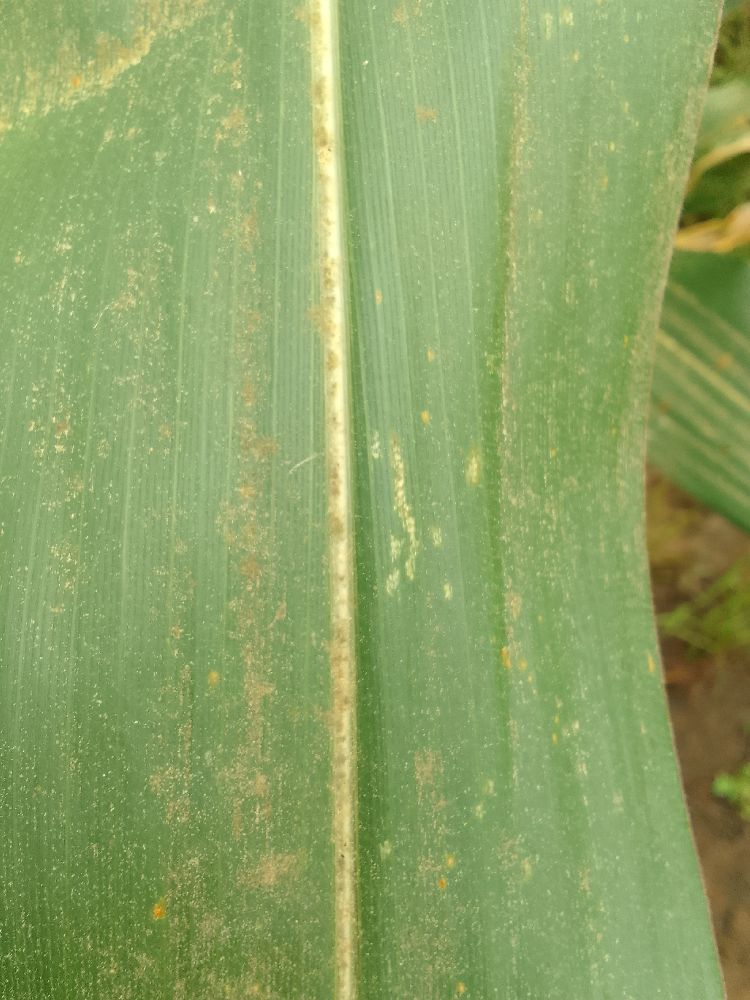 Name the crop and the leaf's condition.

maize, healthy
